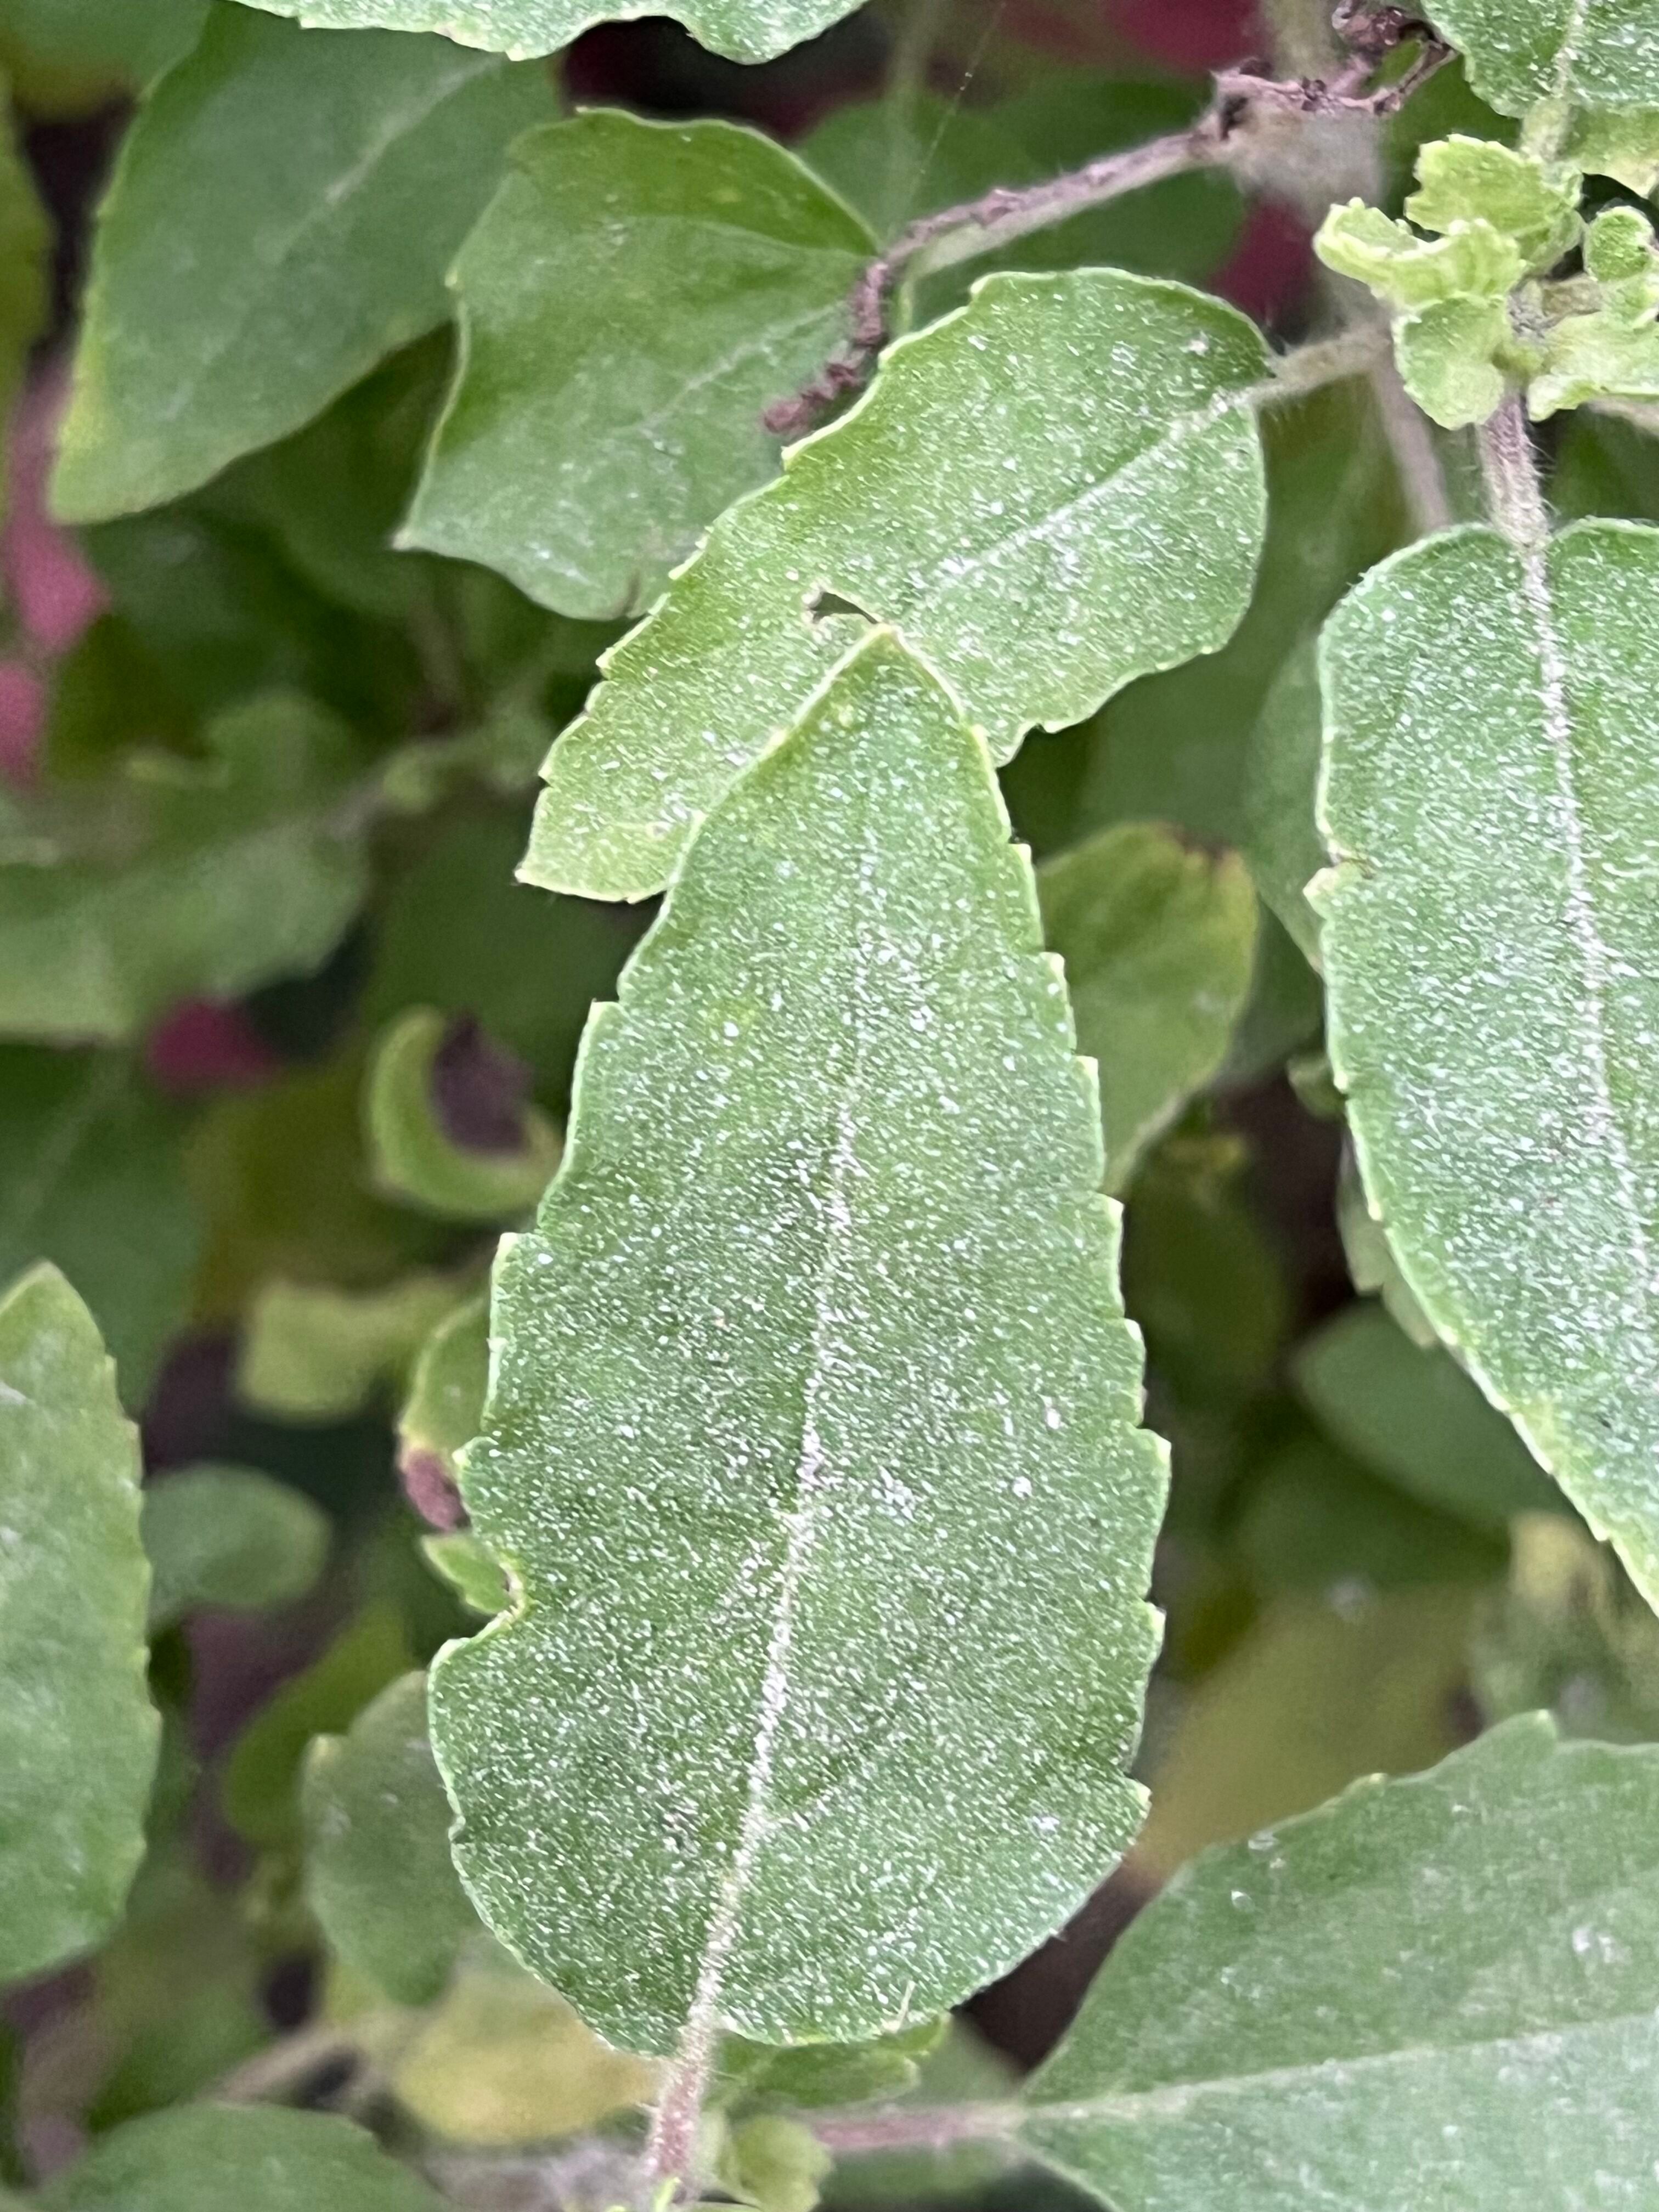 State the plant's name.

tulshi
